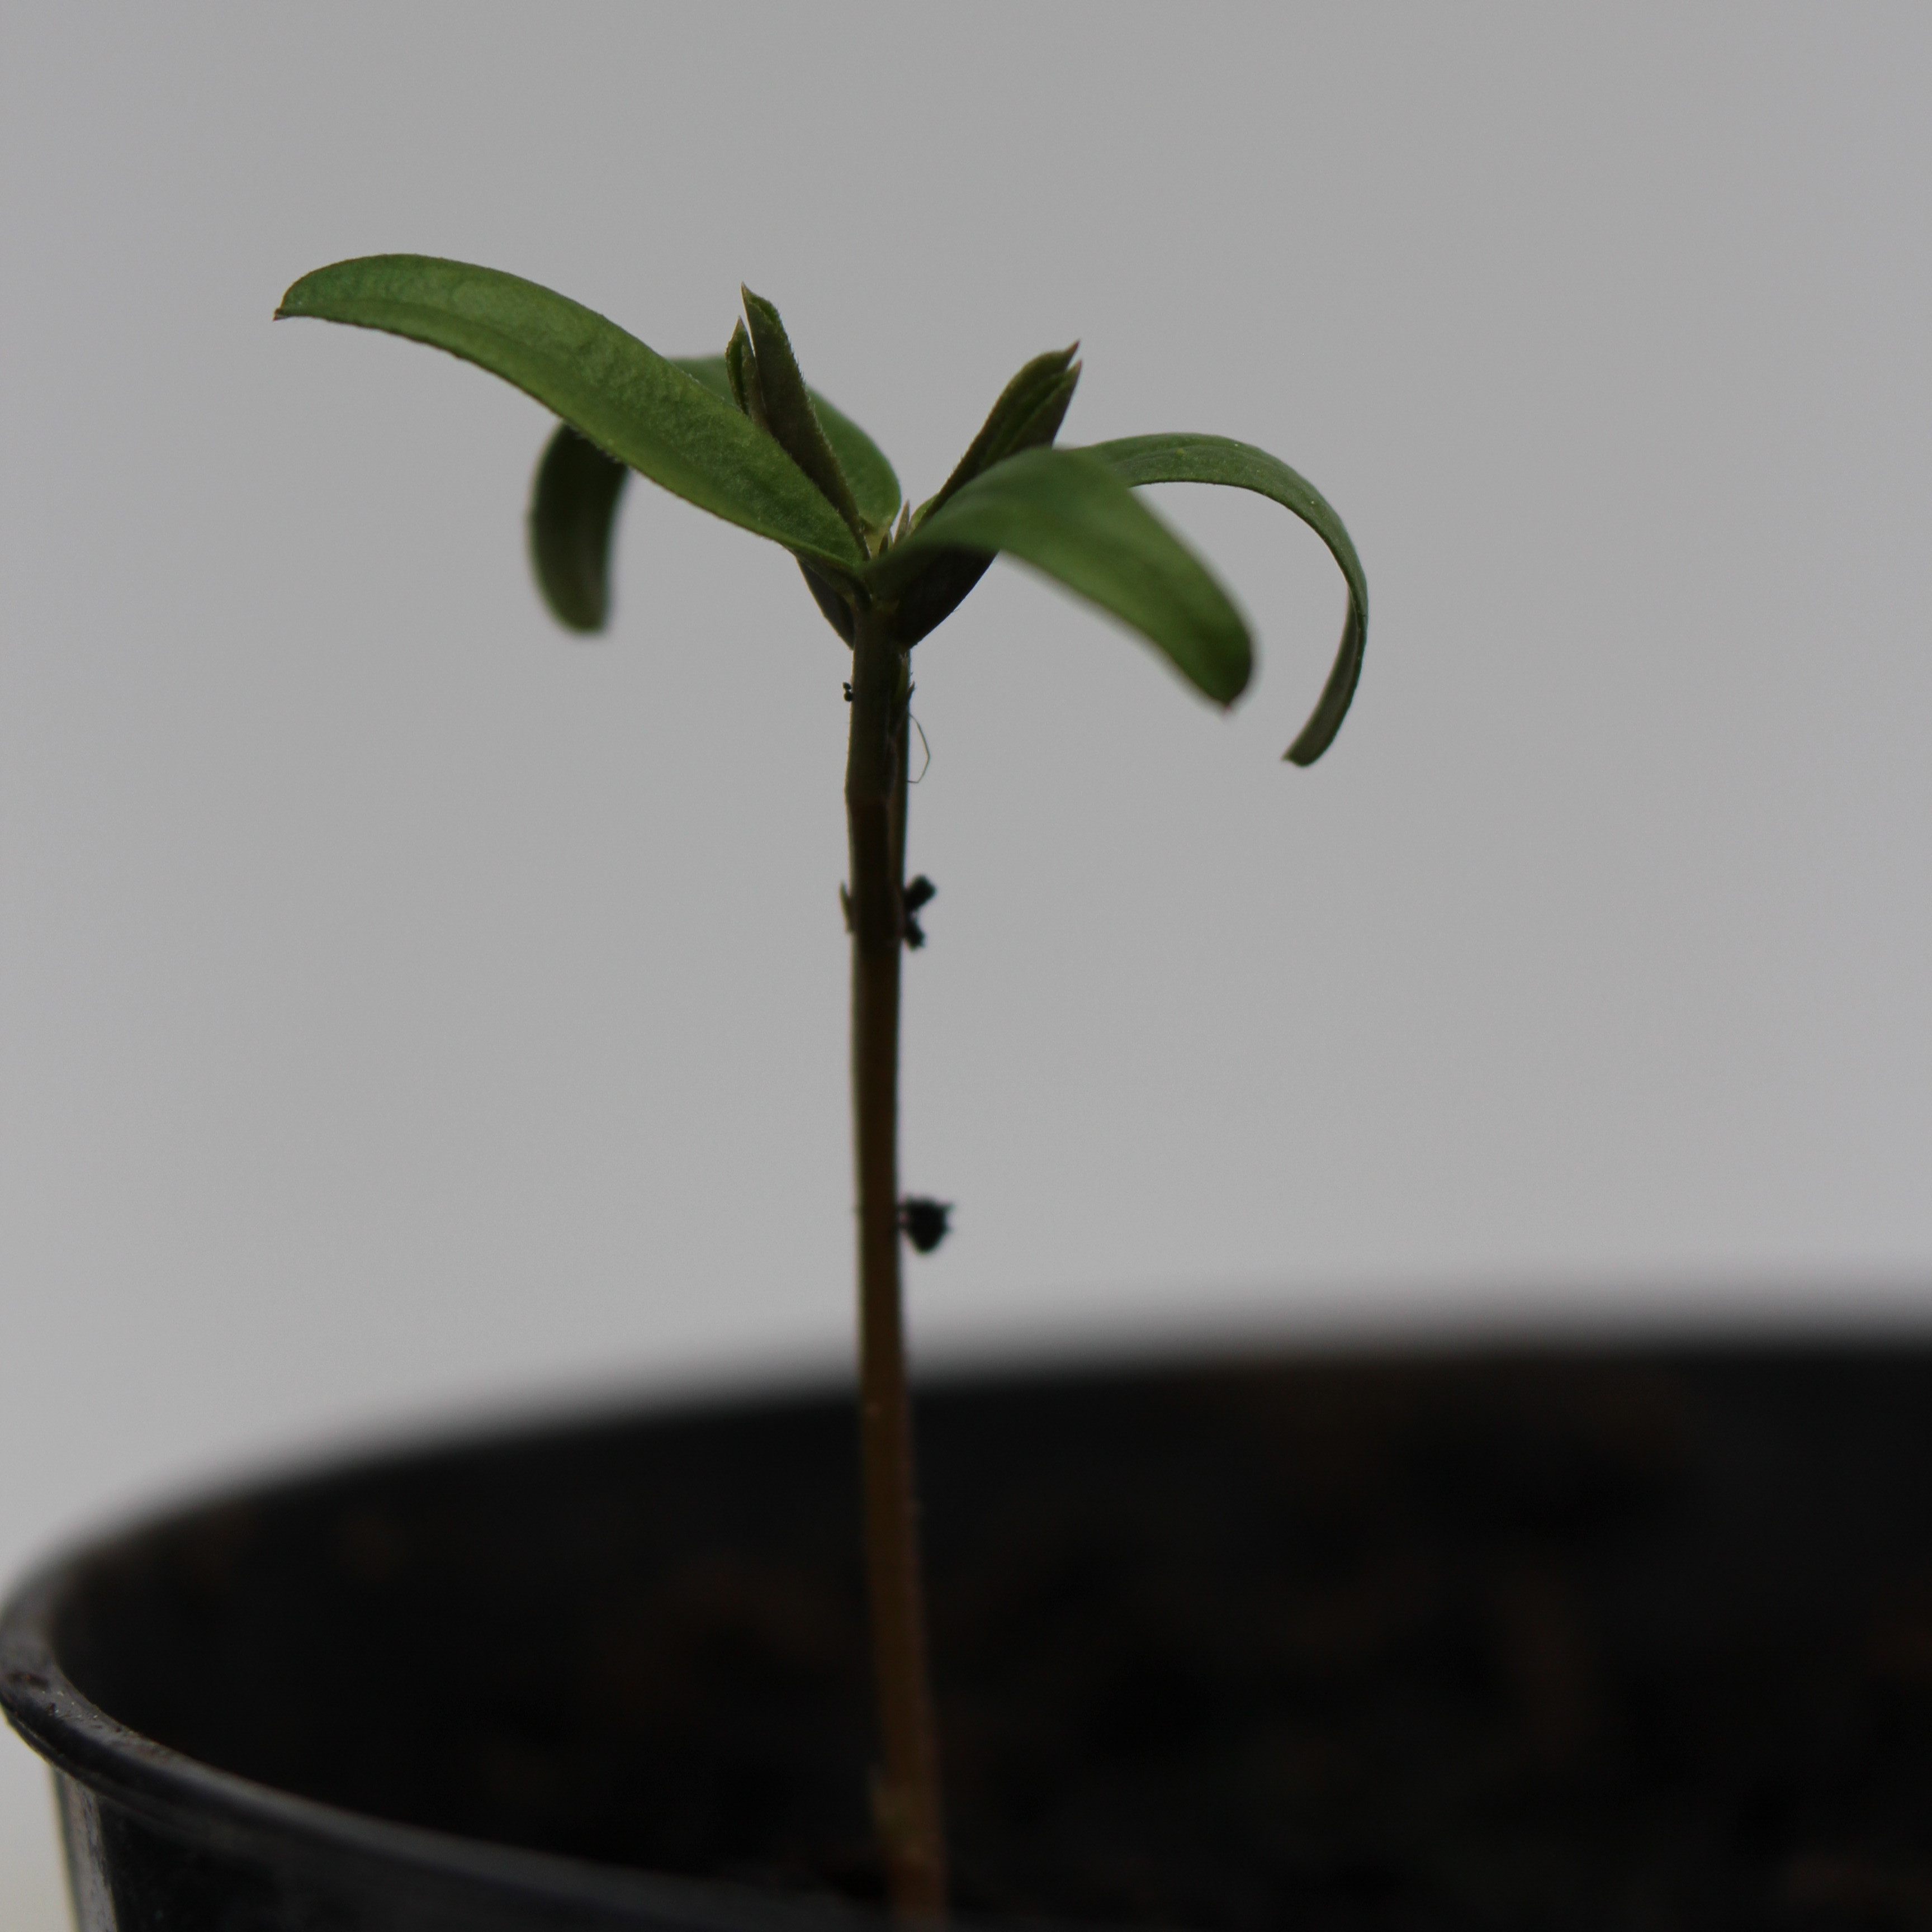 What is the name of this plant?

Vicia sativa
